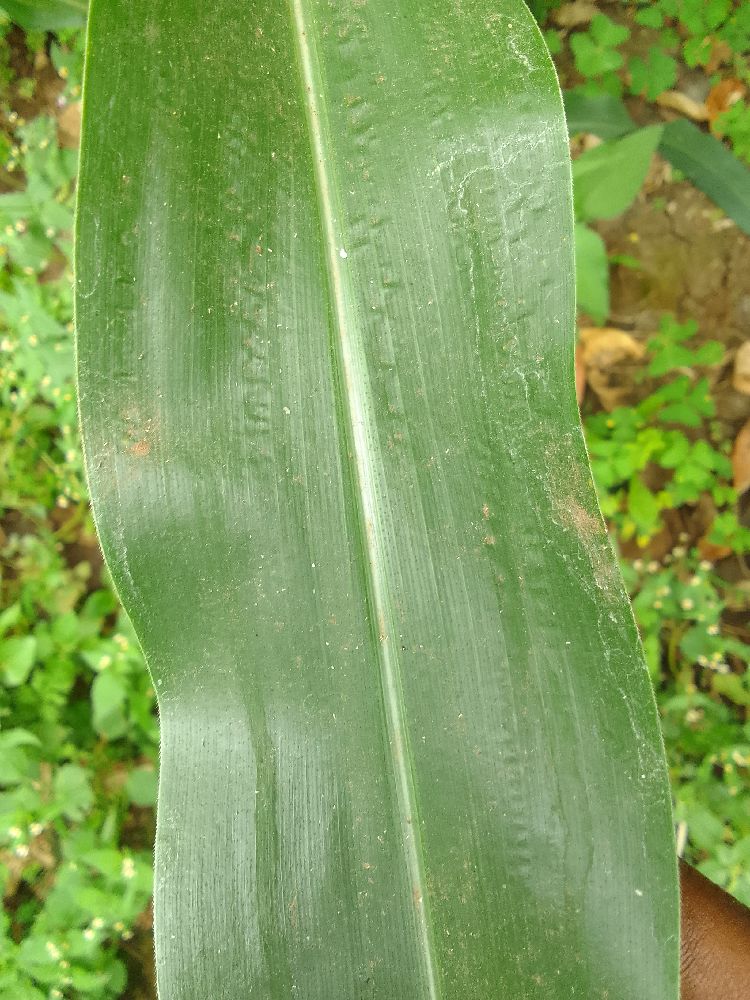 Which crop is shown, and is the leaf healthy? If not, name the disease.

maize, healthy
